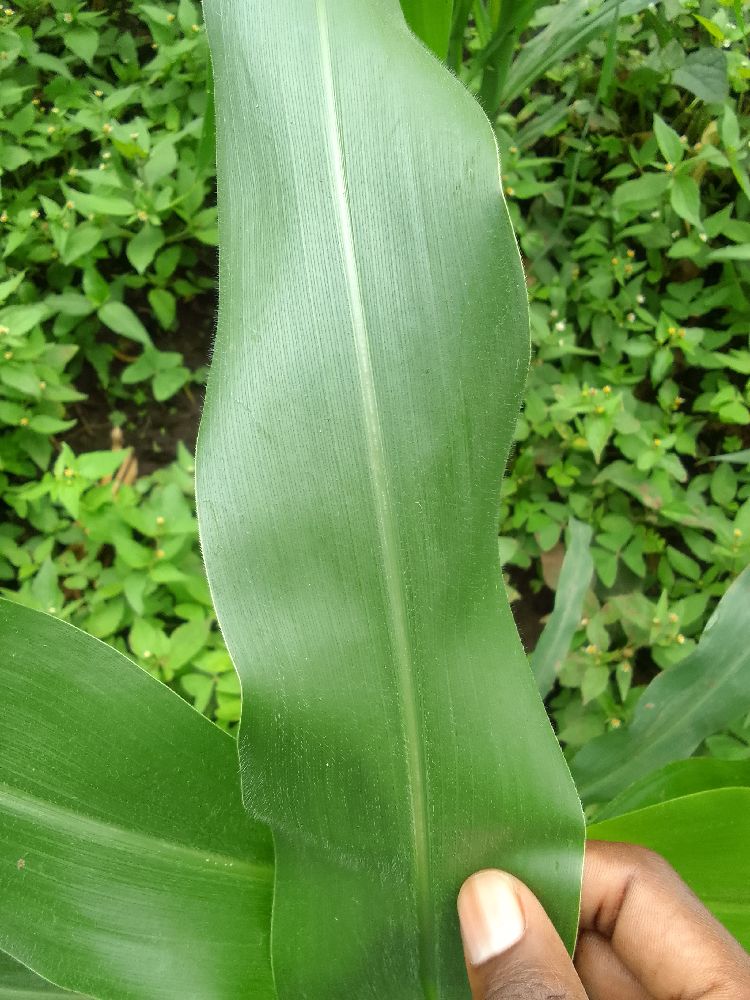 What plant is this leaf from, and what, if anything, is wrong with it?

maize, healthy
